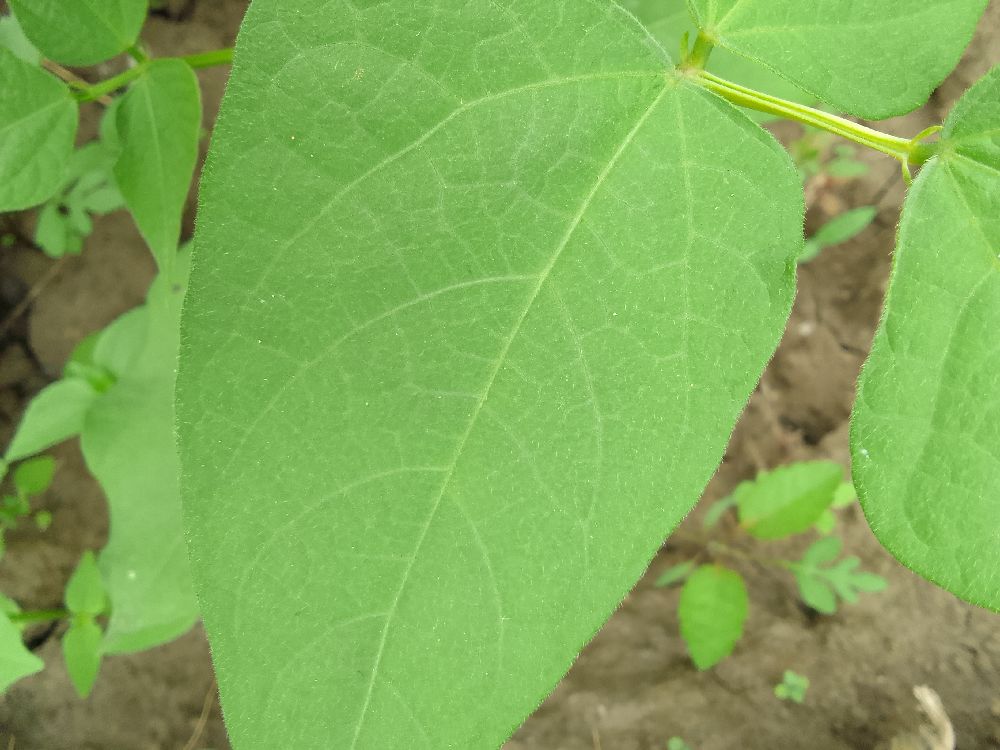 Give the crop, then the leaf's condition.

common bean, healthy
